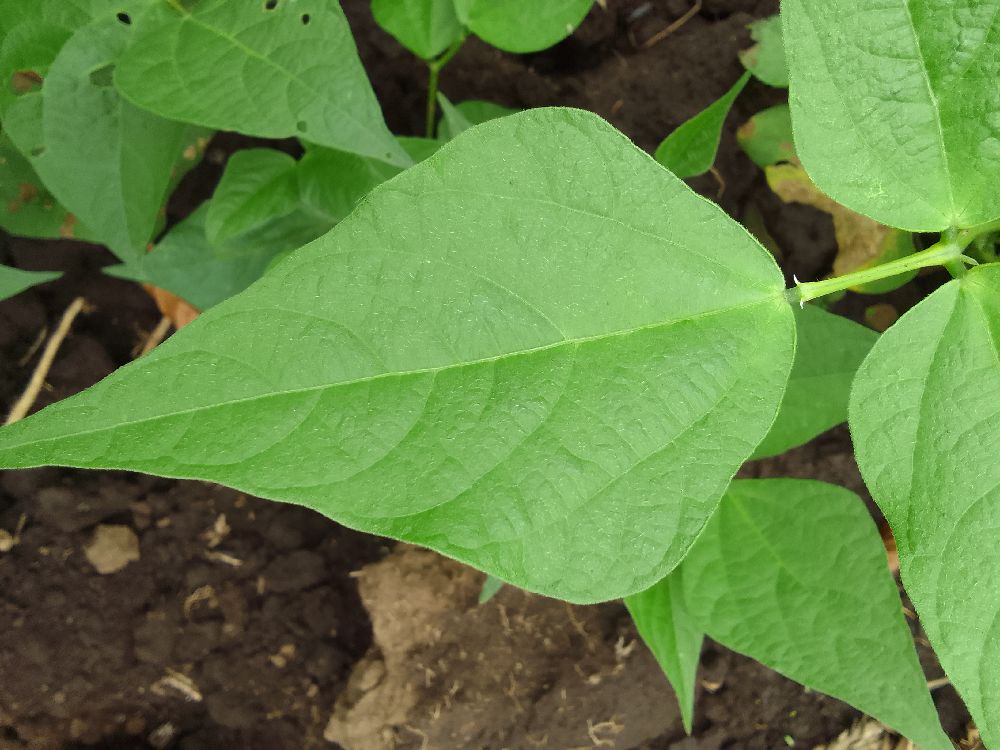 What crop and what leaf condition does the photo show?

common bean, healthy
